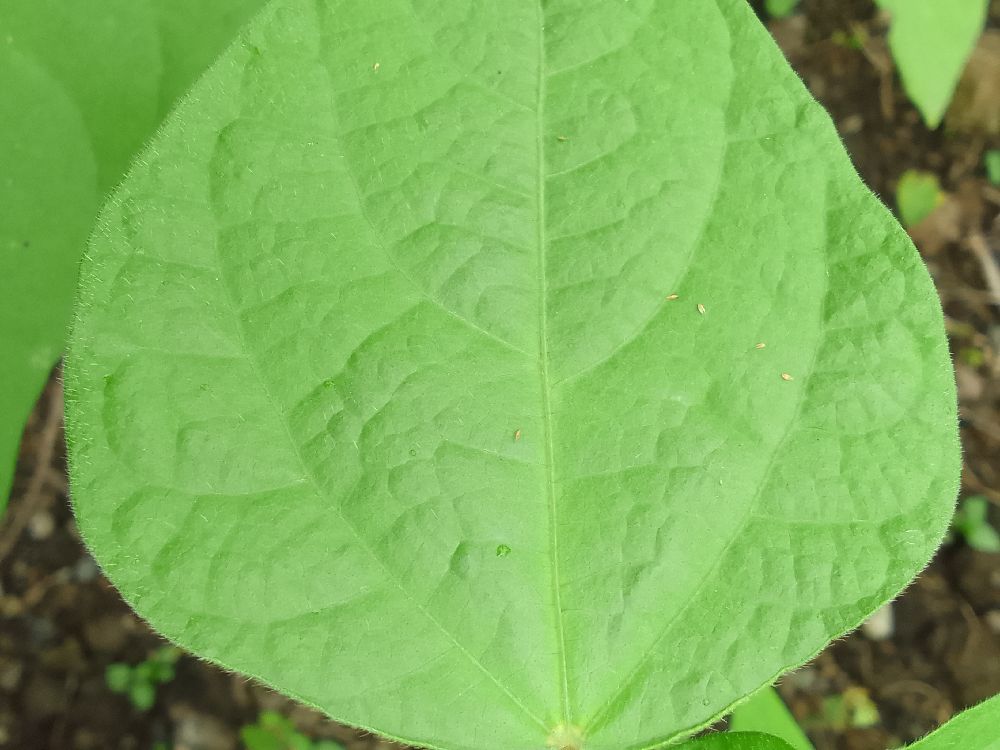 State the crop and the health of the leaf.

common bean, healthy
